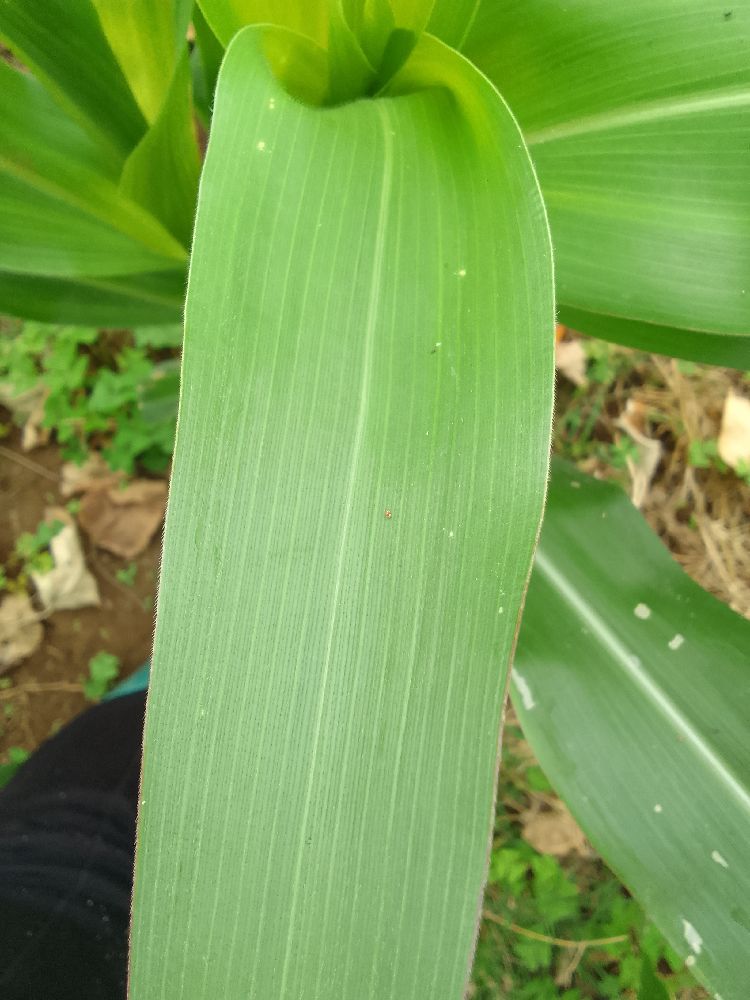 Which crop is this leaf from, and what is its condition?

maize, healthy
